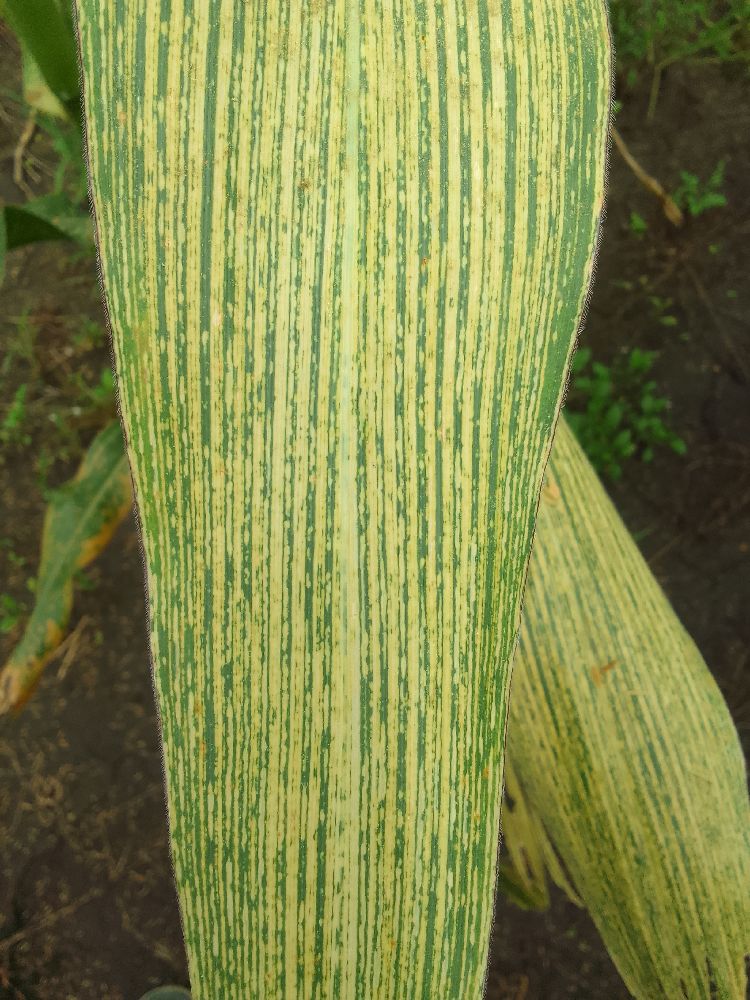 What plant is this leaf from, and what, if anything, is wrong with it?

maize, maize streak virus
